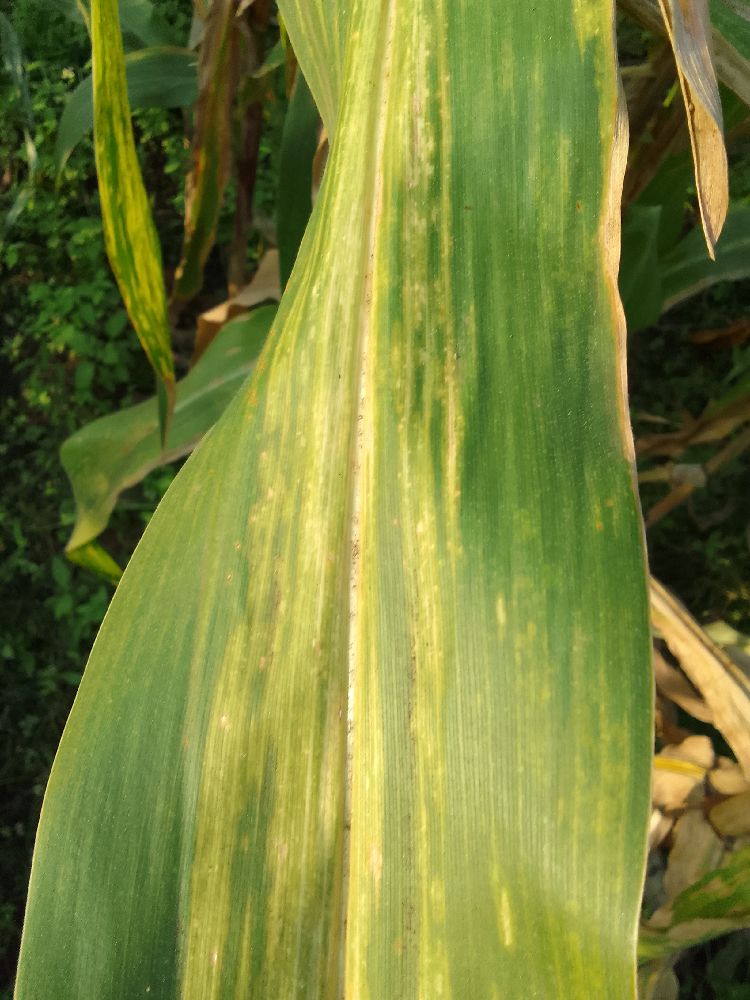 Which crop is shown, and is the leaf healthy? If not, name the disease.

maize, maize lethal necrosis
